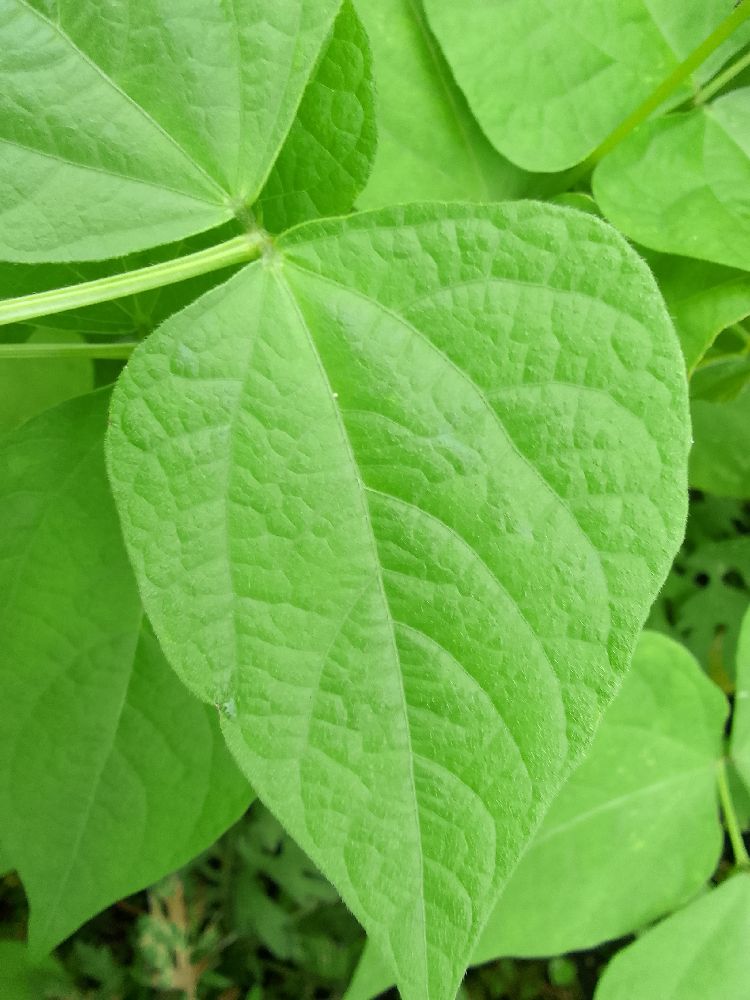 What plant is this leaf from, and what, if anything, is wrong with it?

common bean, healthy
